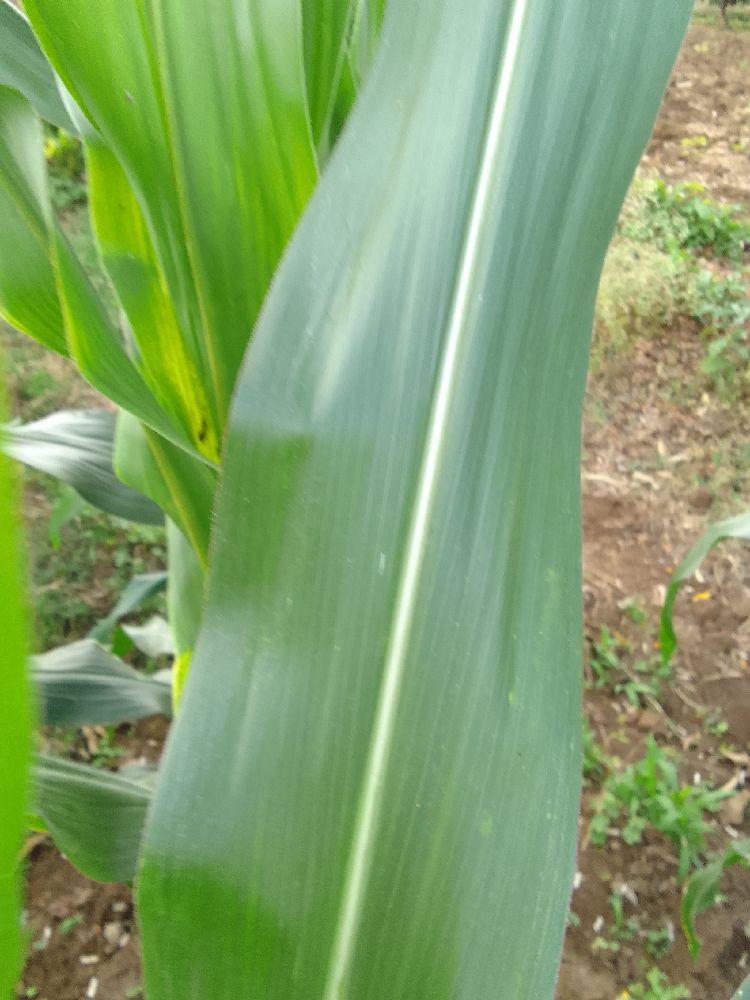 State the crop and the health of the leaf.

maize, healthy
